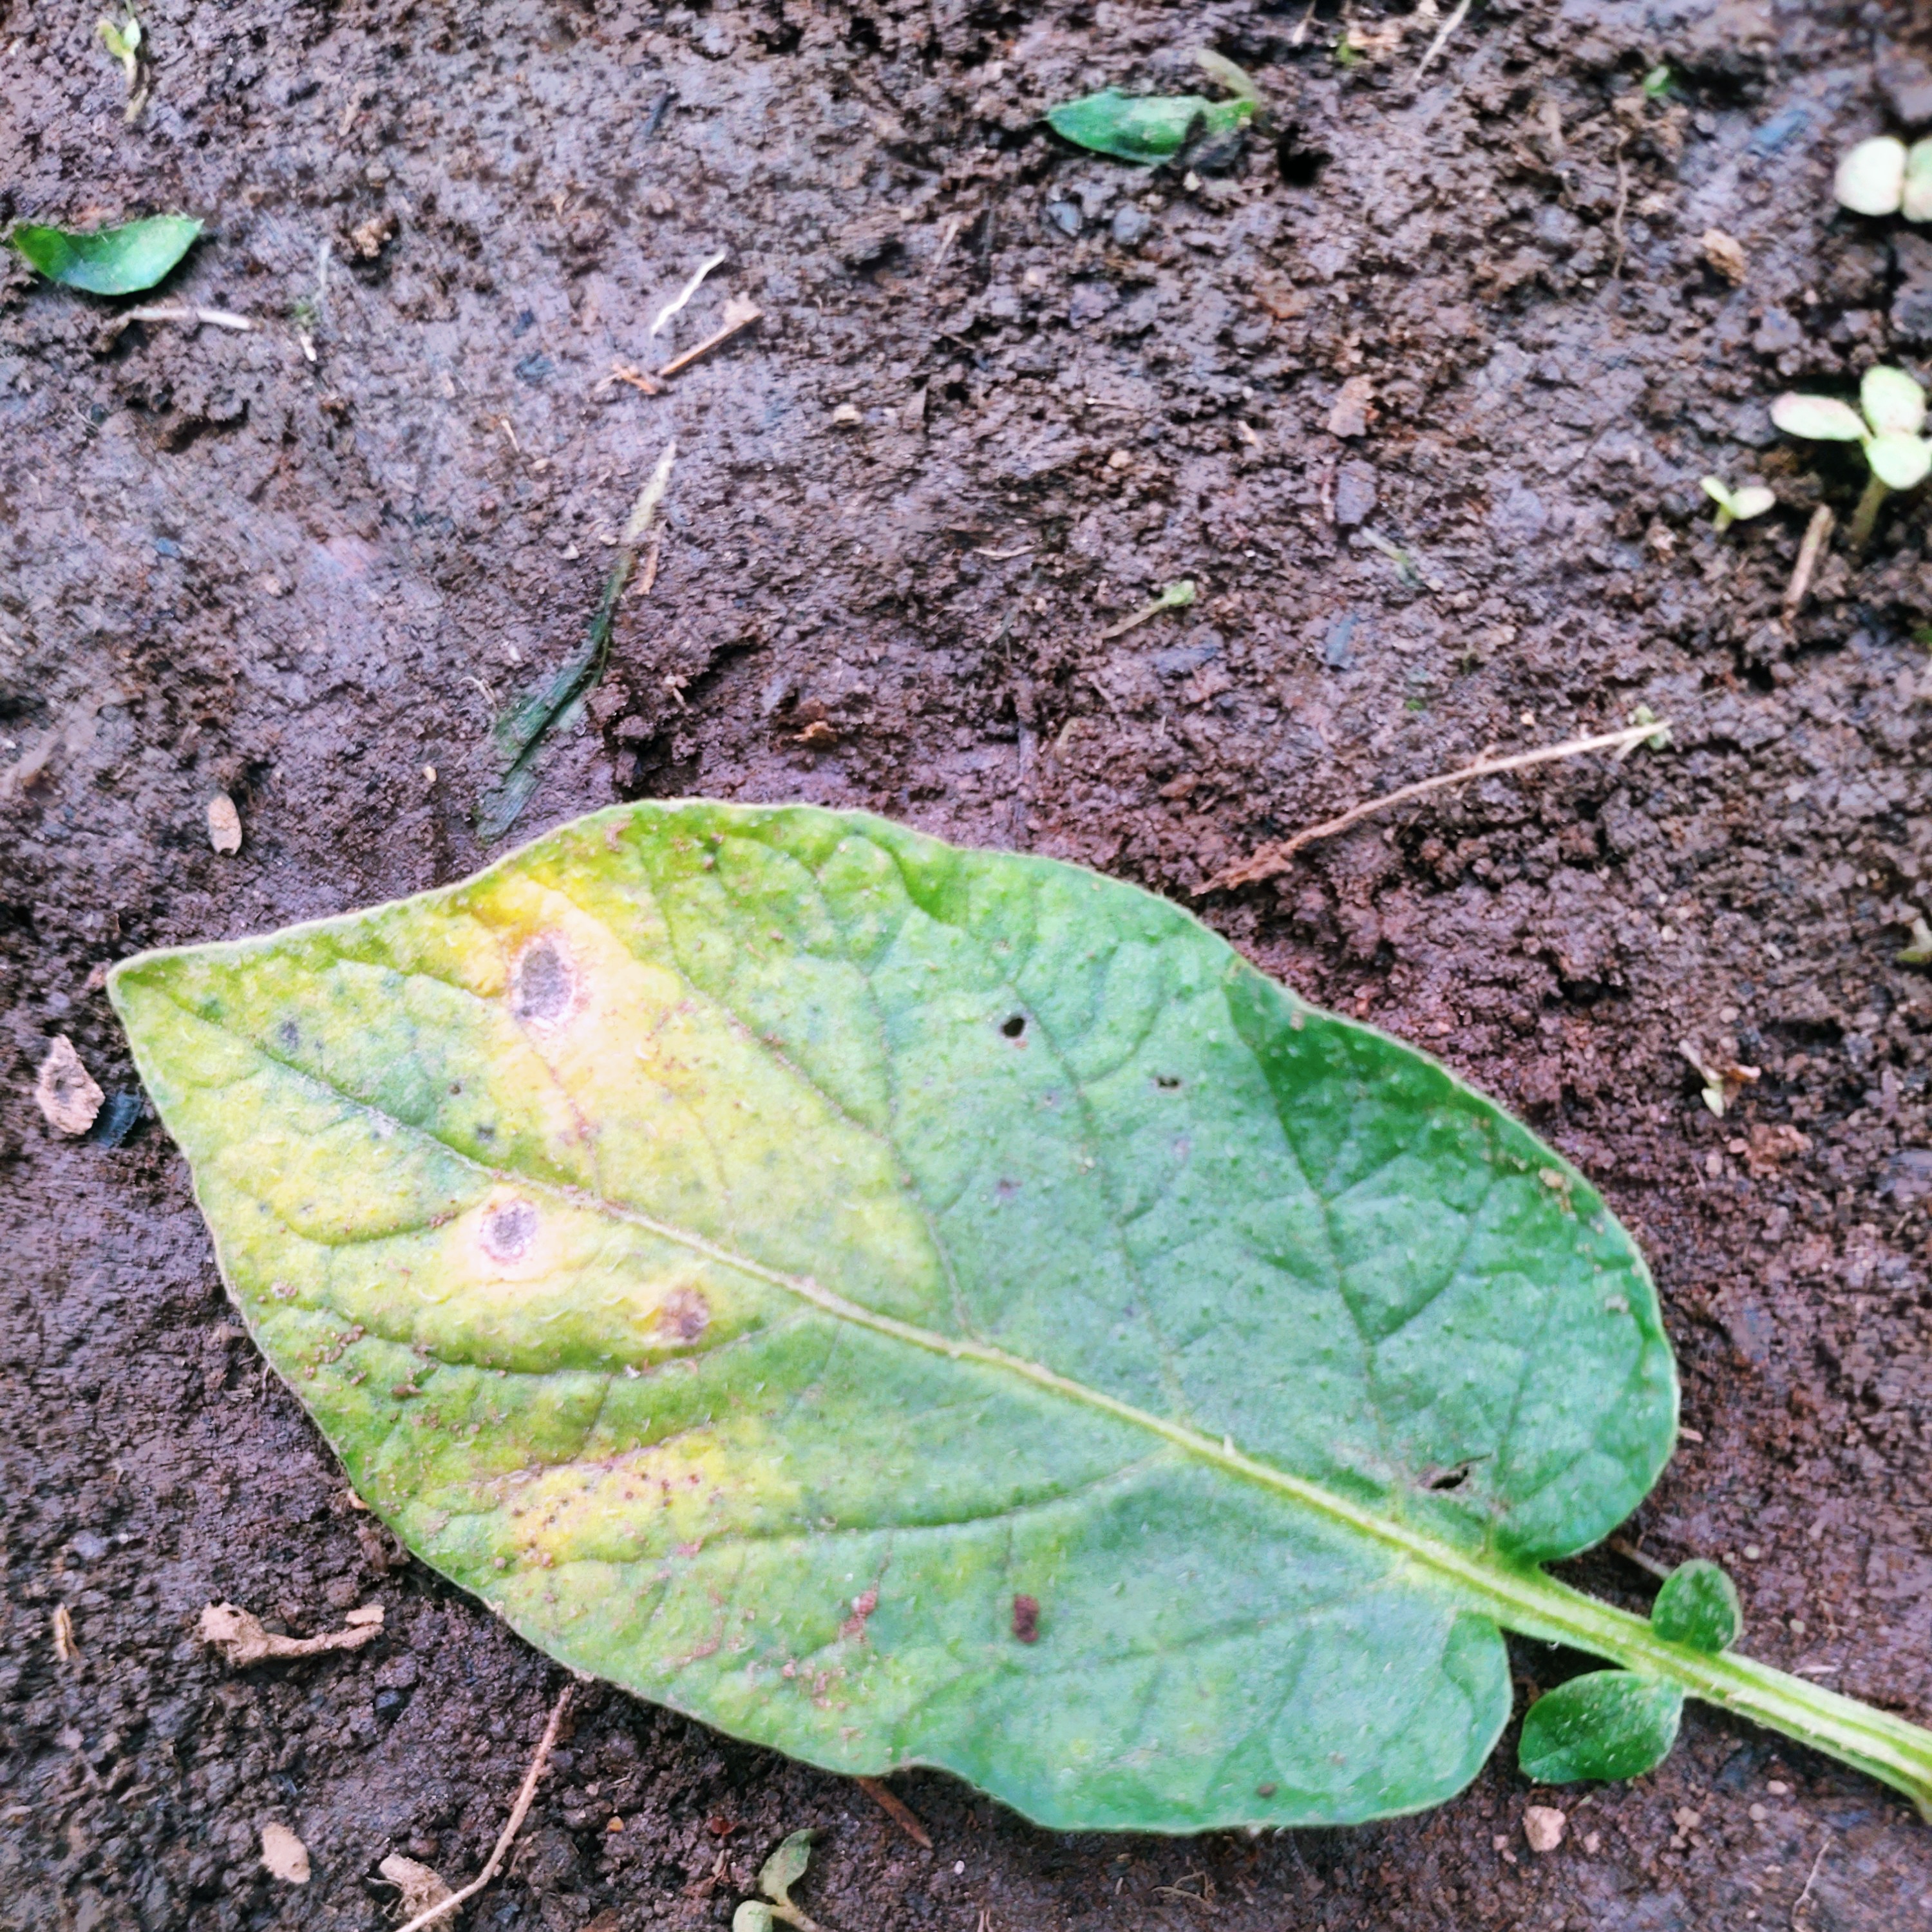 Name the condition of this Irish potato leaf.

late blight
